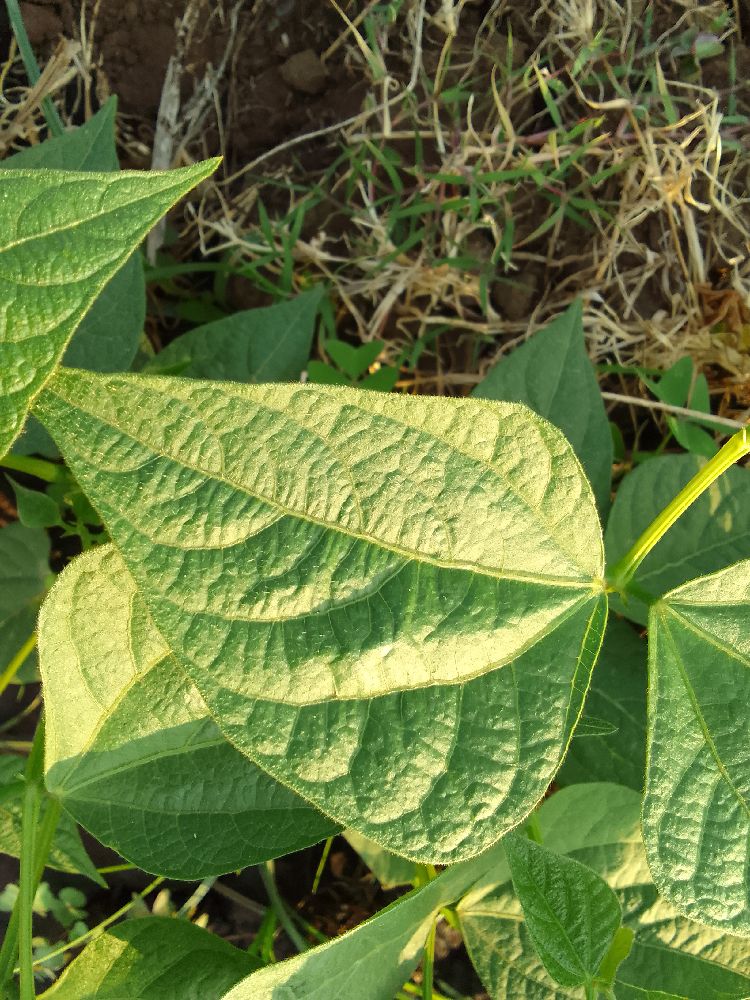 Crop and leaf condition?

common bean, healthy
